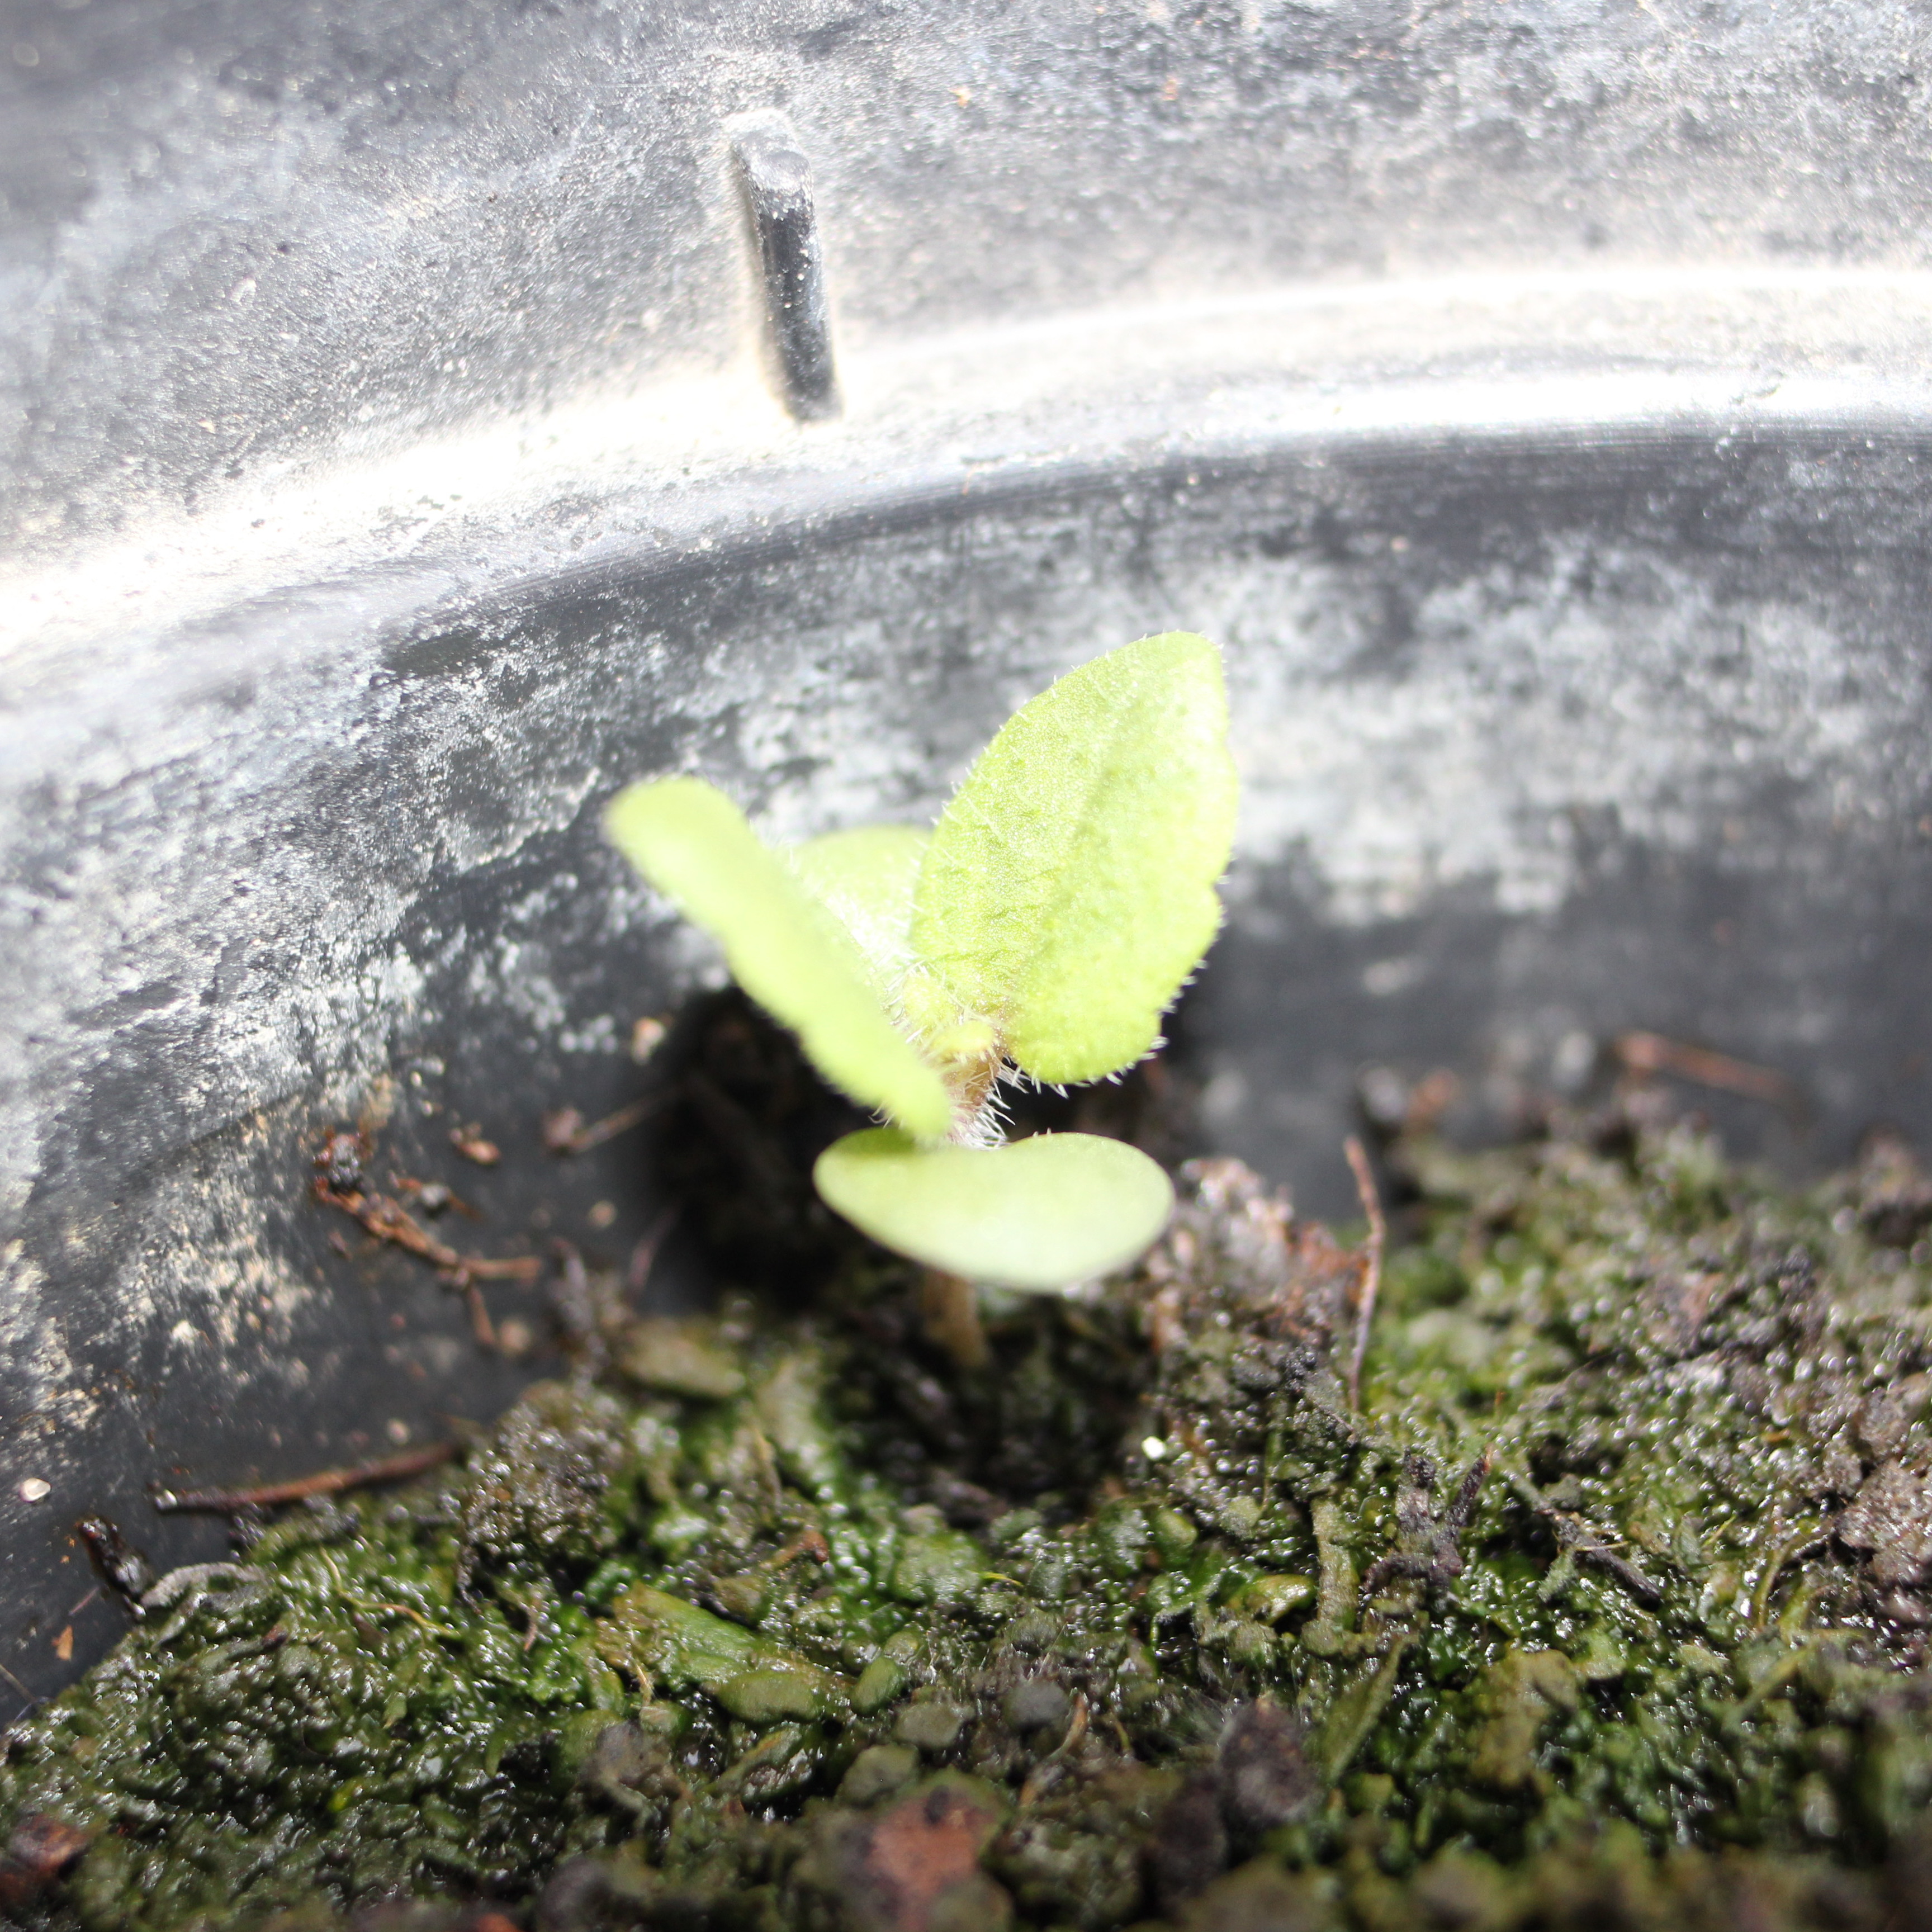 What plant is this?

Veronica persica
